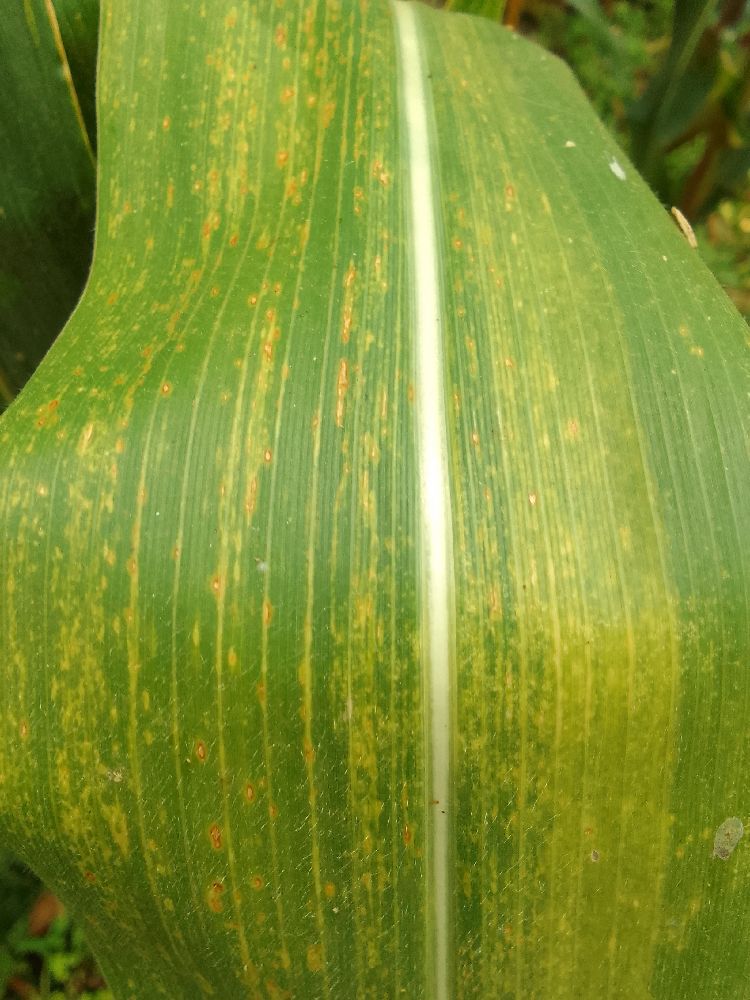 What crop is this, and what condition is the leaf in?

maize, maize lethal necrosis
